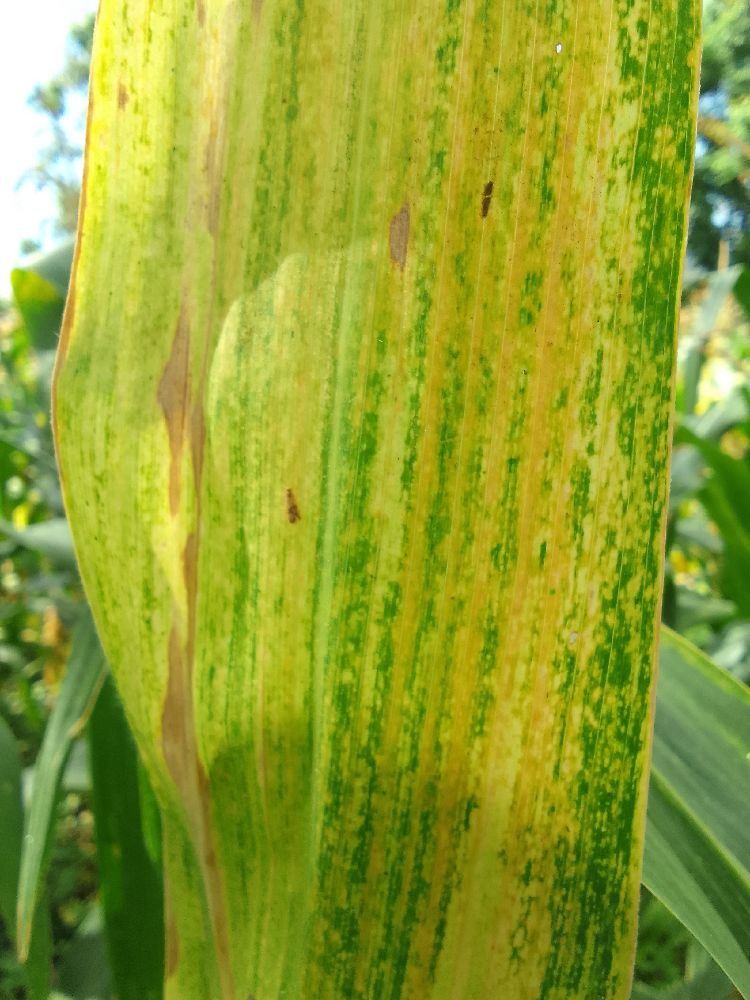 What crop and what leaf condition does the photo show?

maize, maize lethal necrosis
